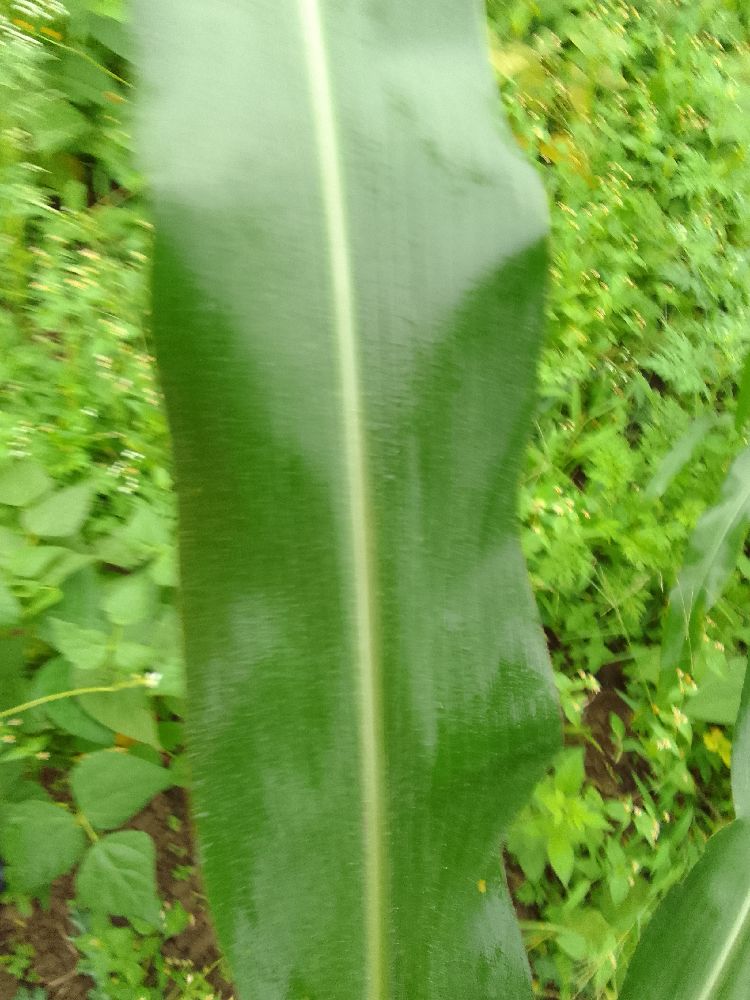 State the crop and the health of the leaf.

maize, healthy
